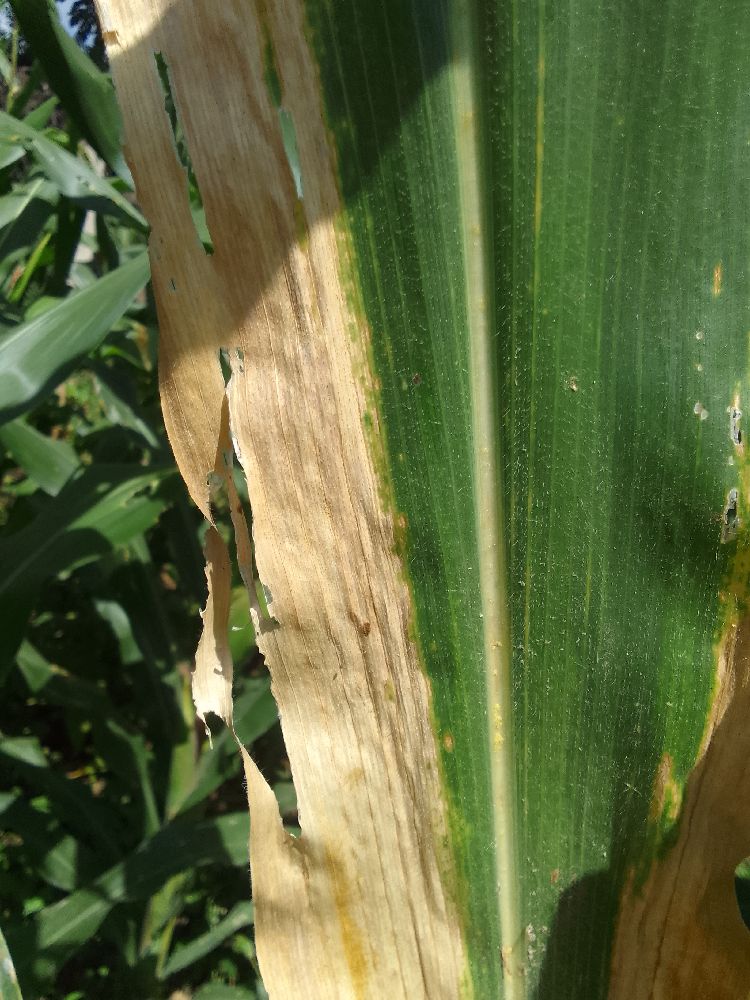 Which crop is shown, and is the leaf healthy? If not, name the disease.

maize, maize lethal necrosis
